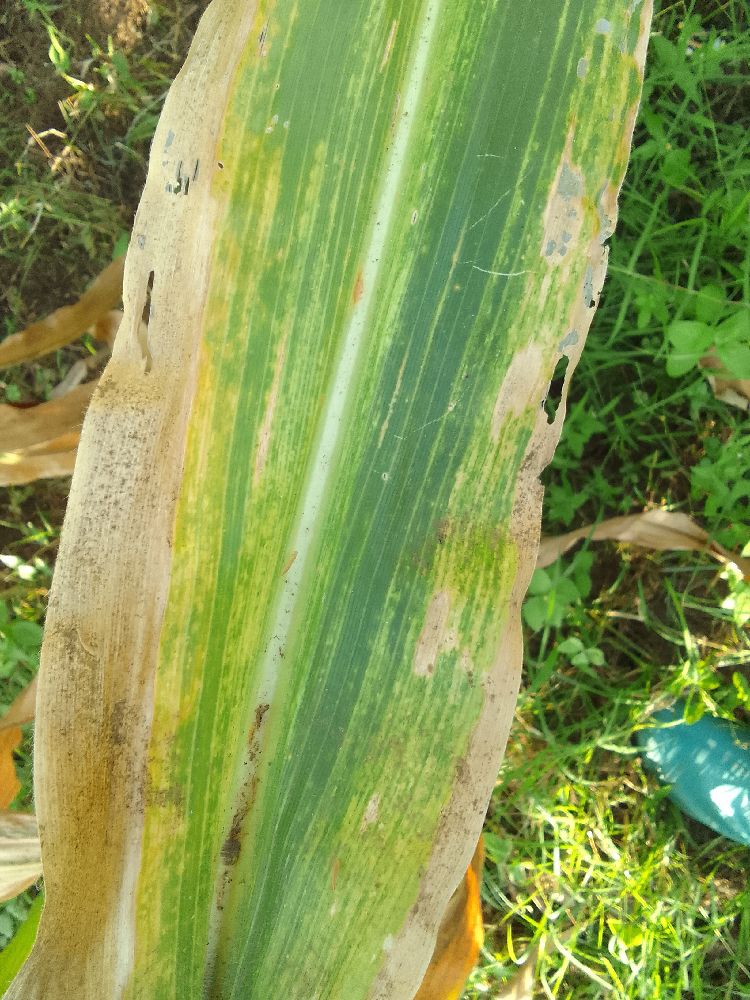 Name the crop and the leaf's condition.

maize, maize lethal necrosis
